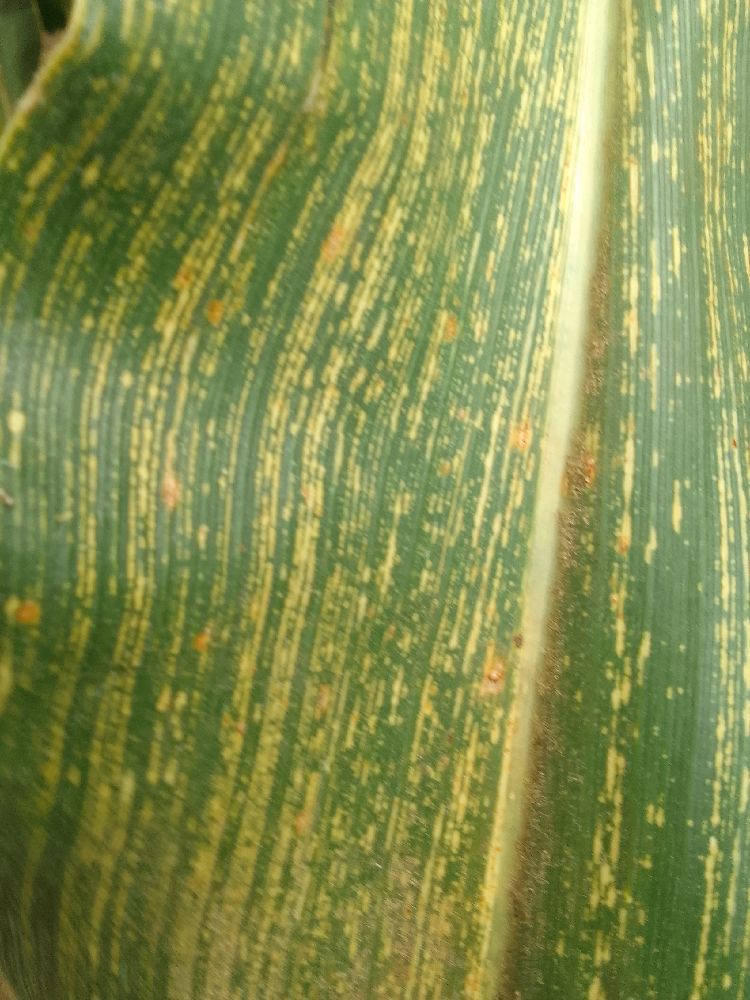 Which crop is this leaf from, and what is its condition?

maize, maize streak virus
